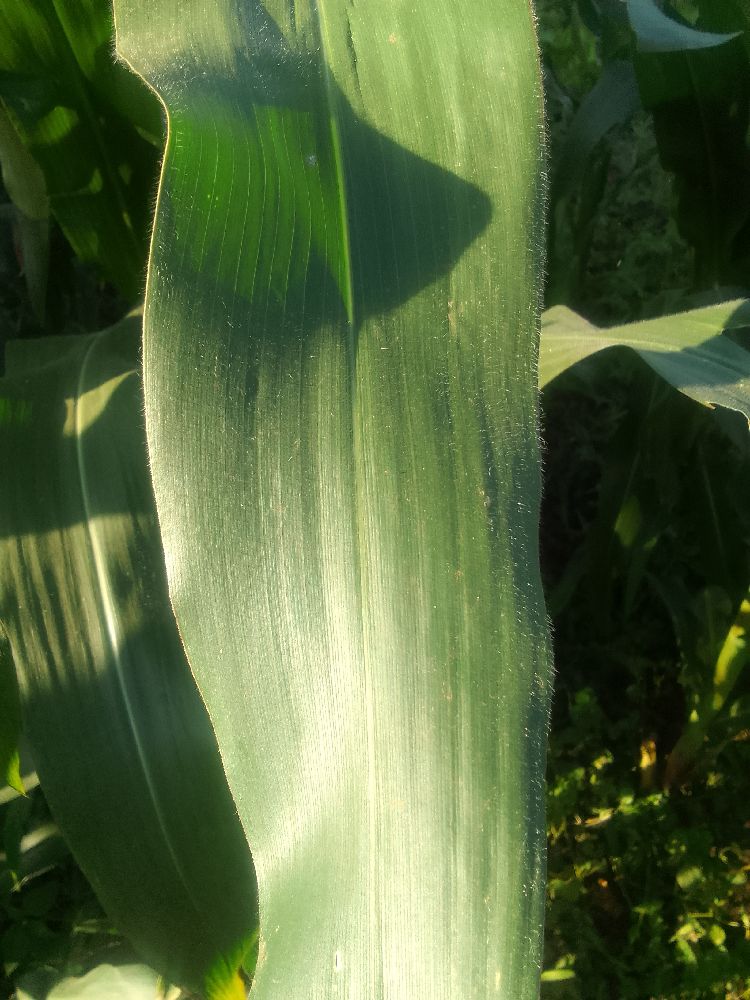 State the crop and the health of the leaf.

maize, healthy
